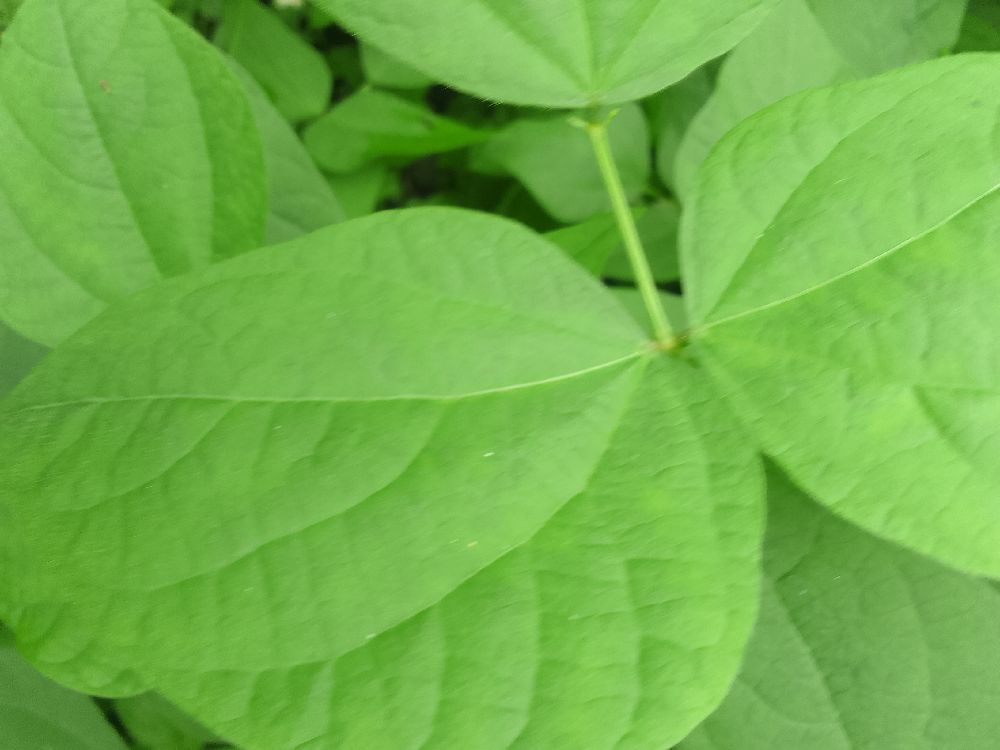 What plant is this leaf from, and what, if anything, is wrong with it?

common bean, healthy
